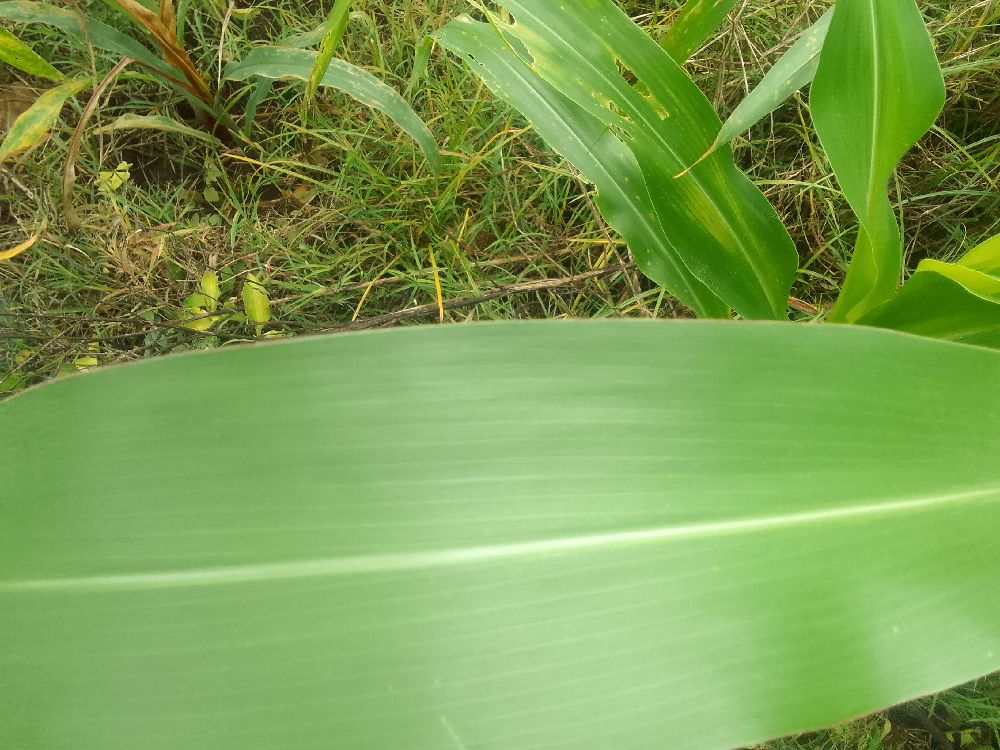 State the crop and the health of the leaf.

maize, healthy
